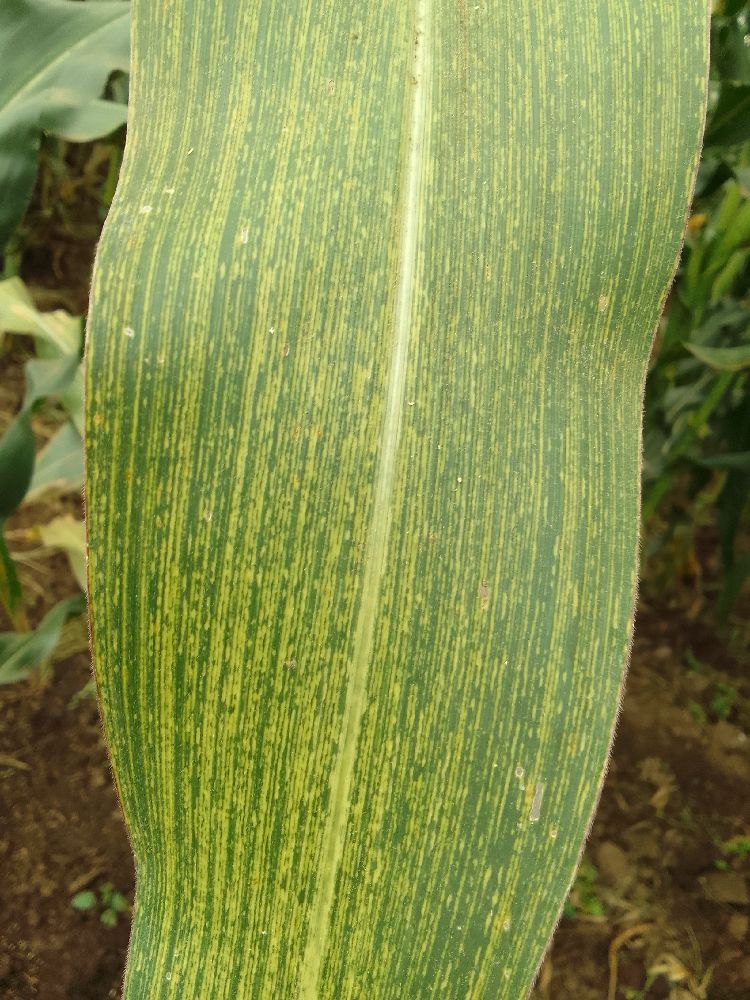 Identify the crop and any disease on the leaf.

maize, maize streak virus
